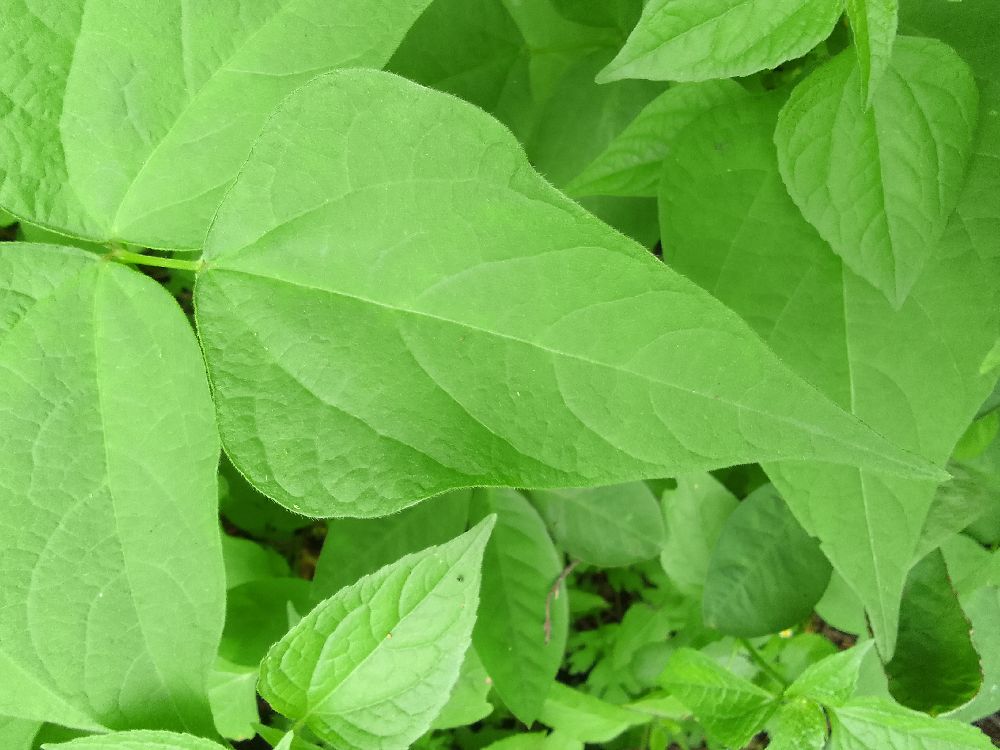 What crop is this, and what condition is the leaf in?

common bean, healthy
